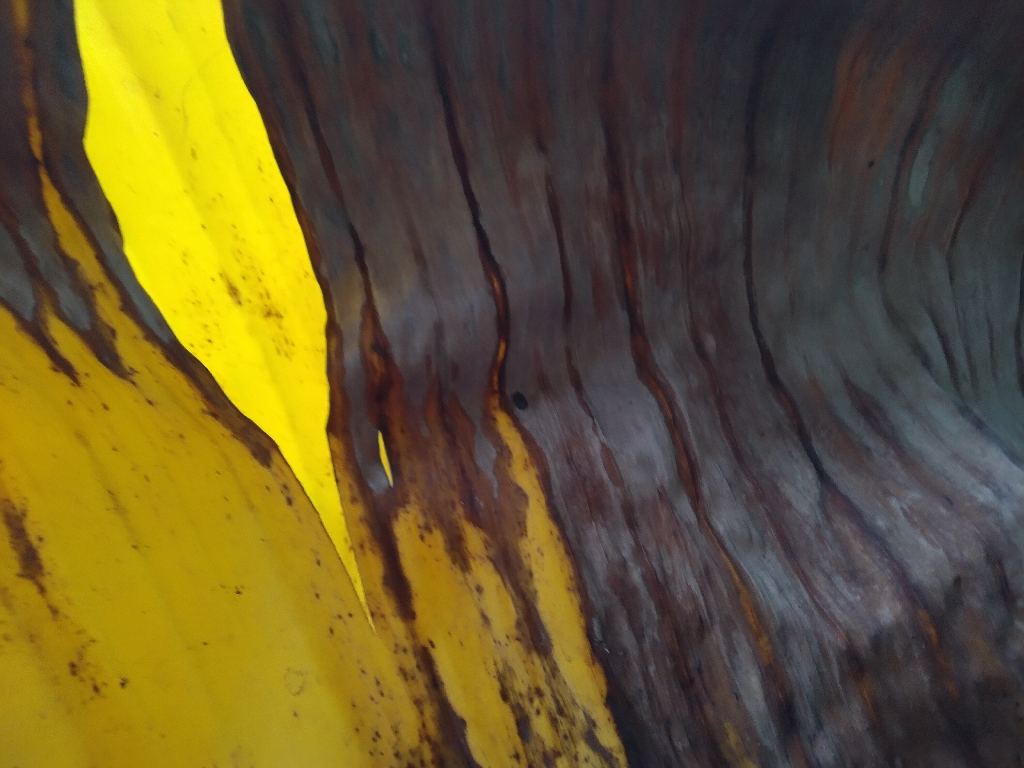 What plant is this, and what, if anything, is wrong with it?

banana, fusarium wilt race 1
